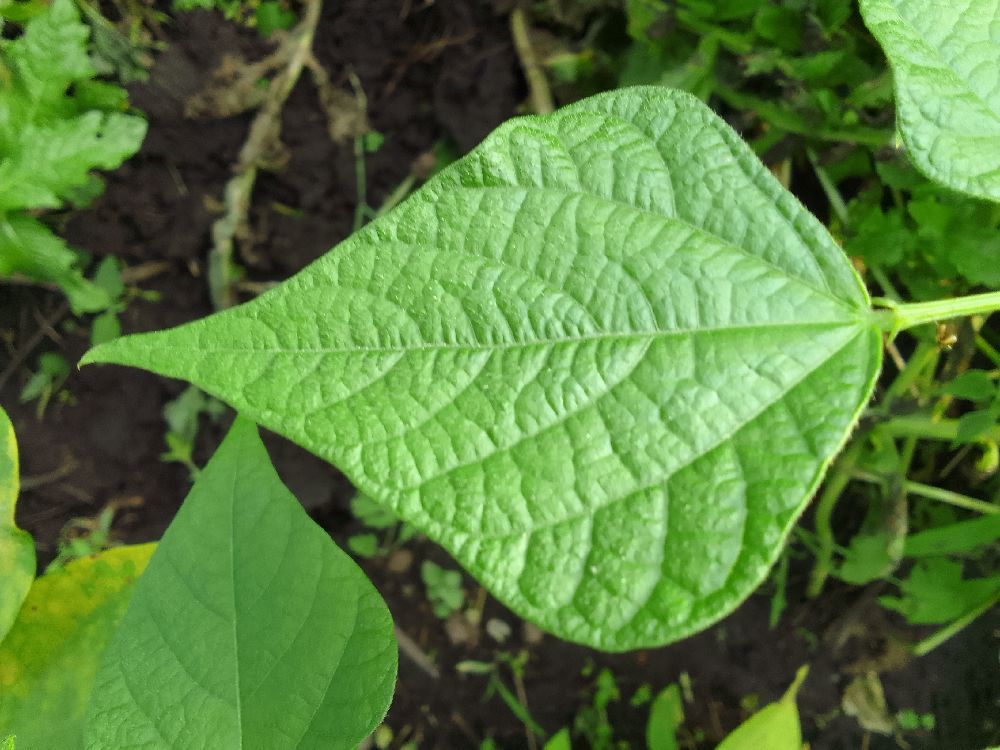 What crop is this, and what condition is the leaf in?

common bean, healthy
